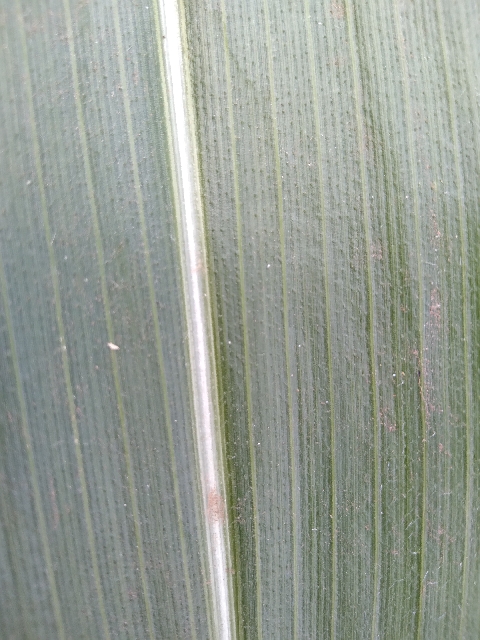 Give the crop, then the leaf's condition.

maize, healthy
